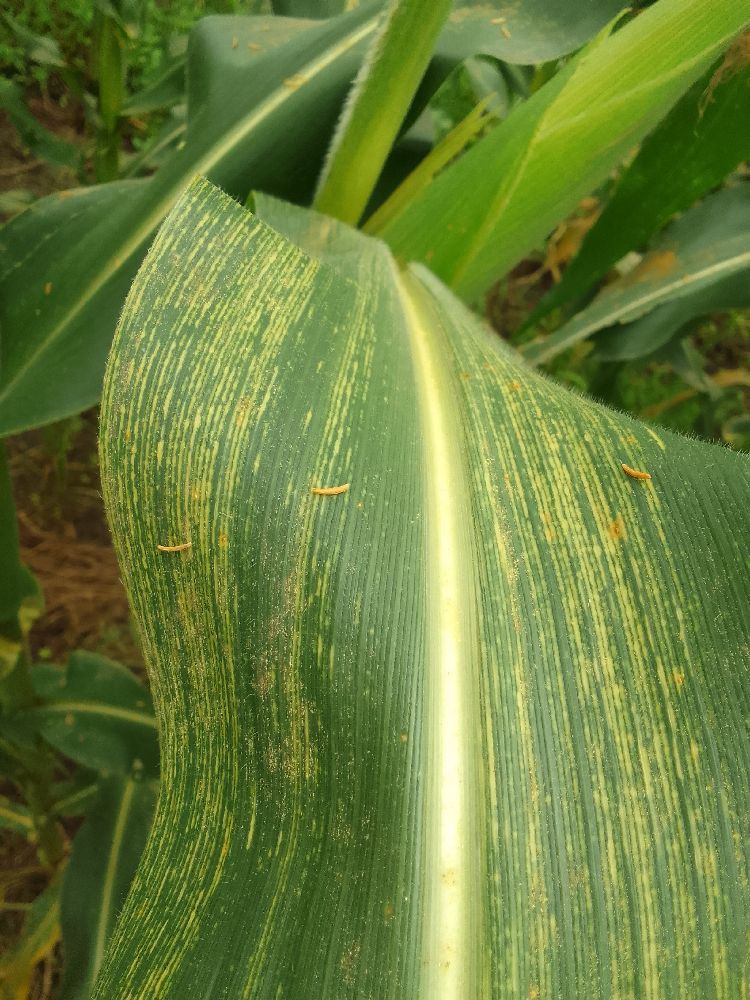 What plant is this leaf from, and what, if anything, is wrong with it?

maize, maize streak virus
